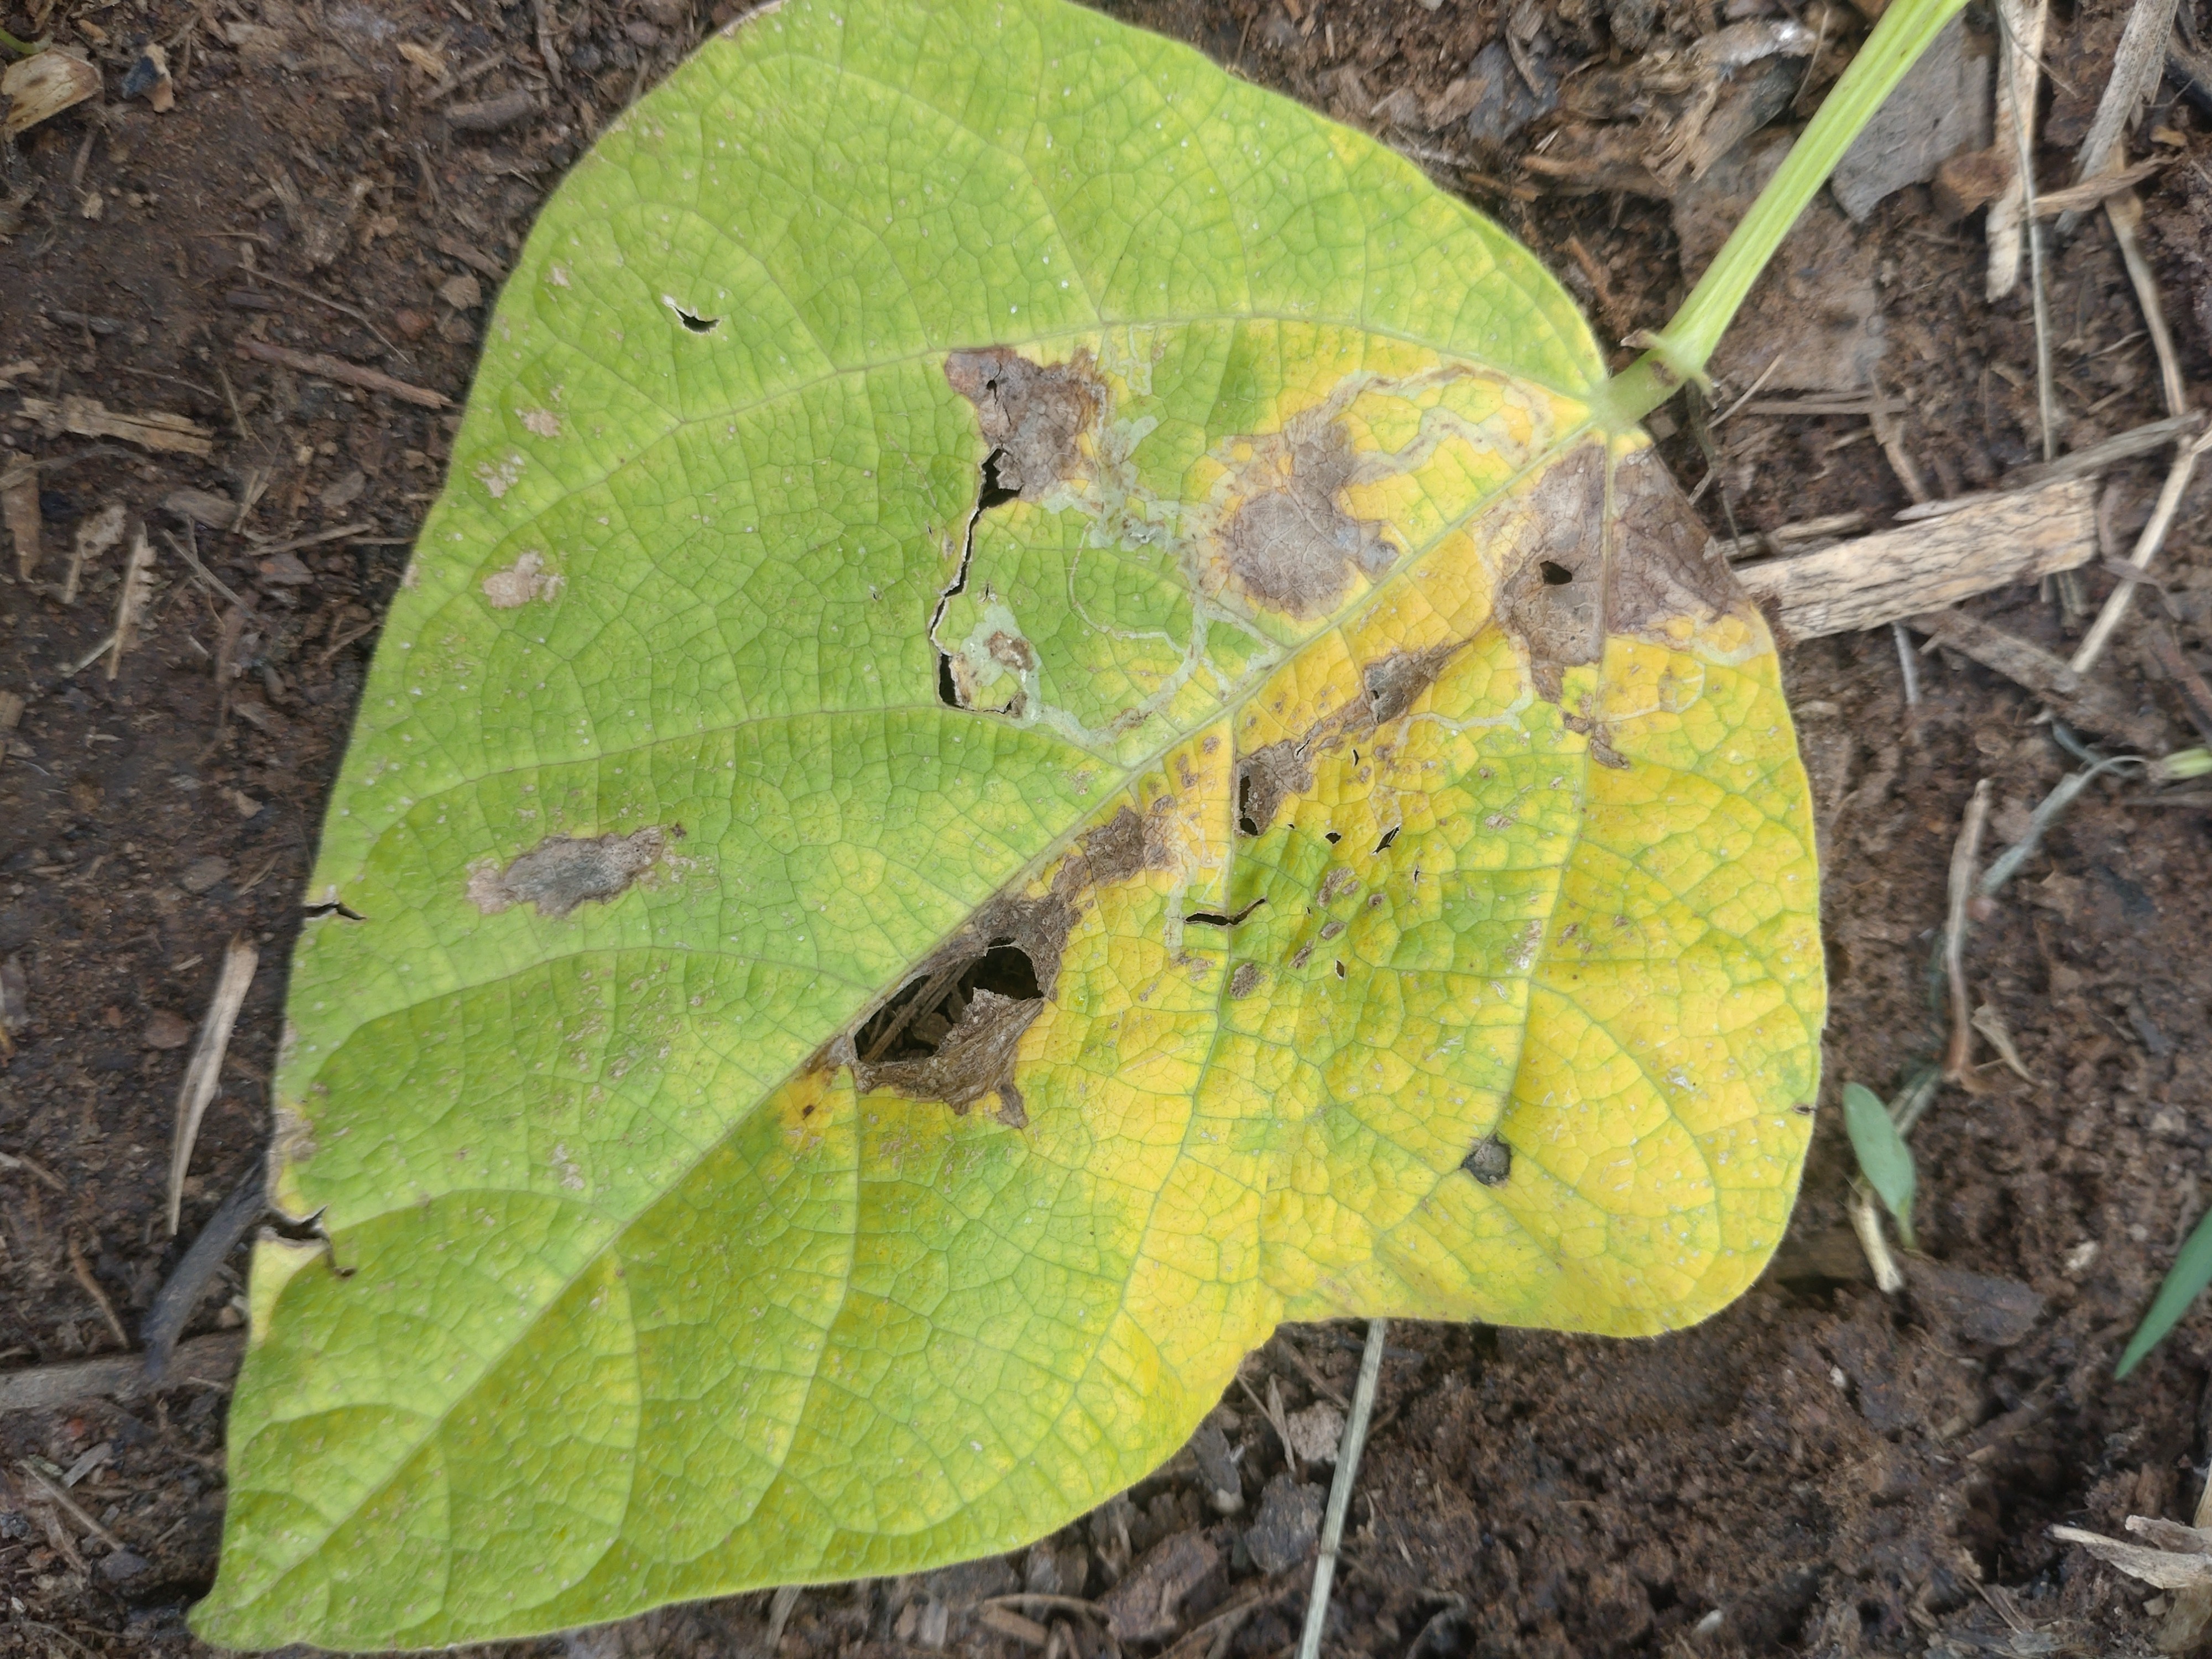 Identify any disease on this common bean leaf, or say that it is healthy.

anthracnose
